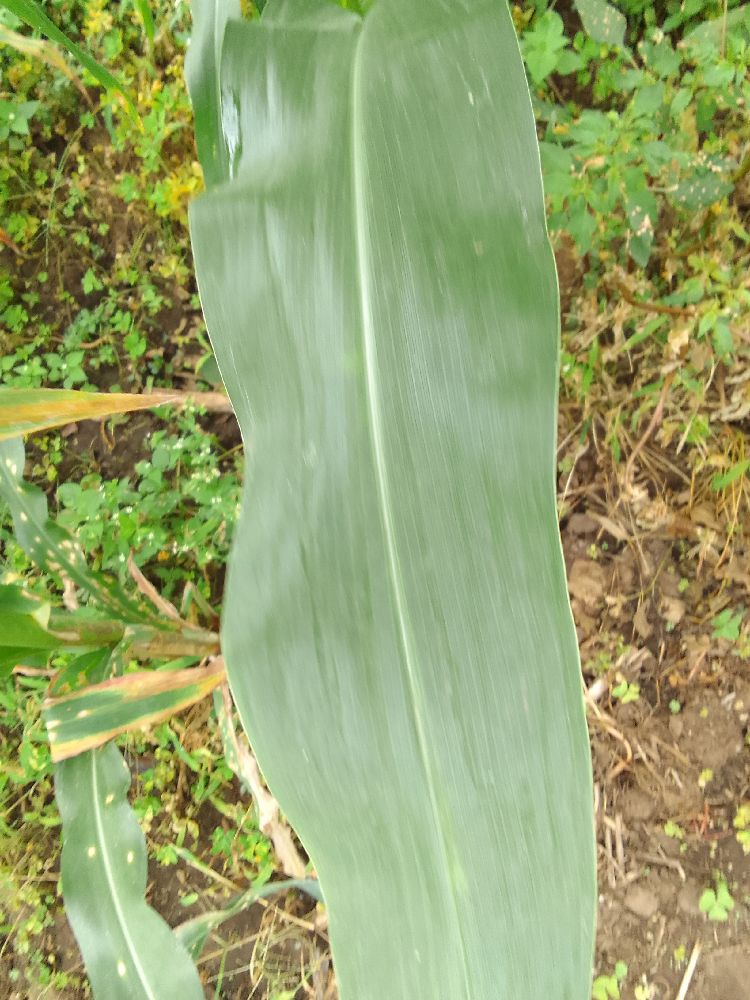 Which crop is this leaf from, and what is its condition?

maize, healthy
